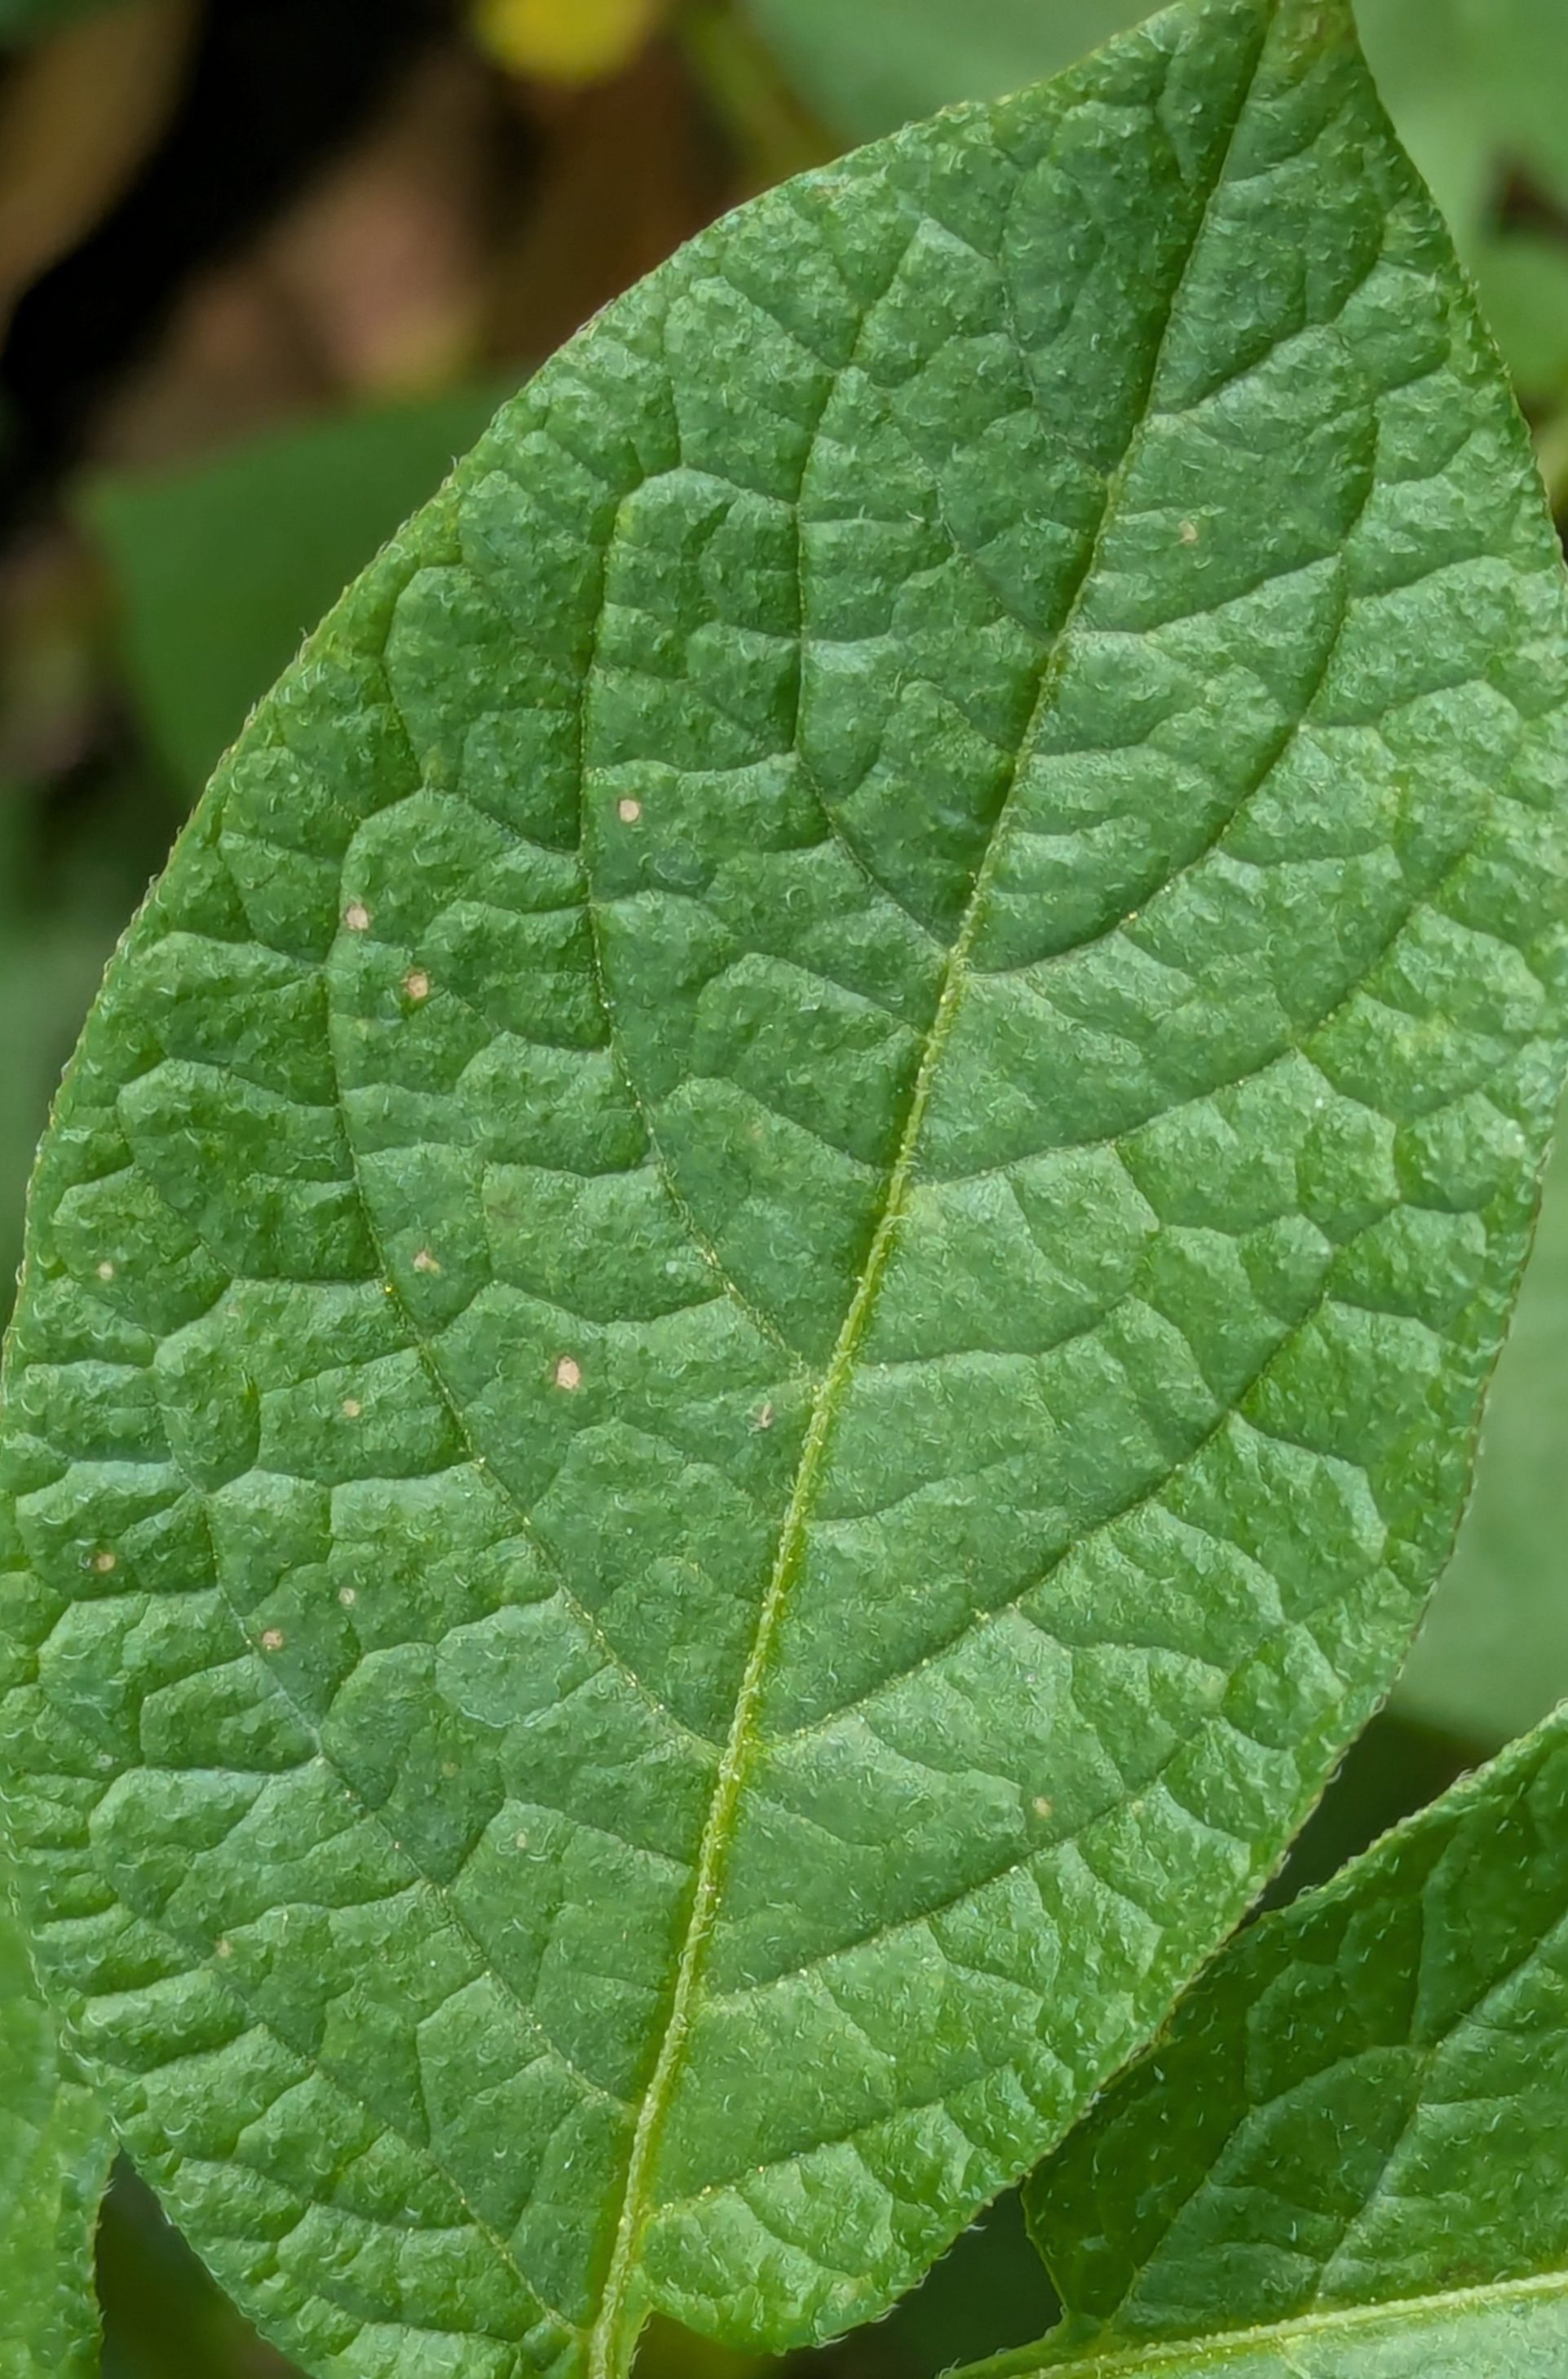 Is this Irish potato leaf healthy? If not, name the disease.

healthy
